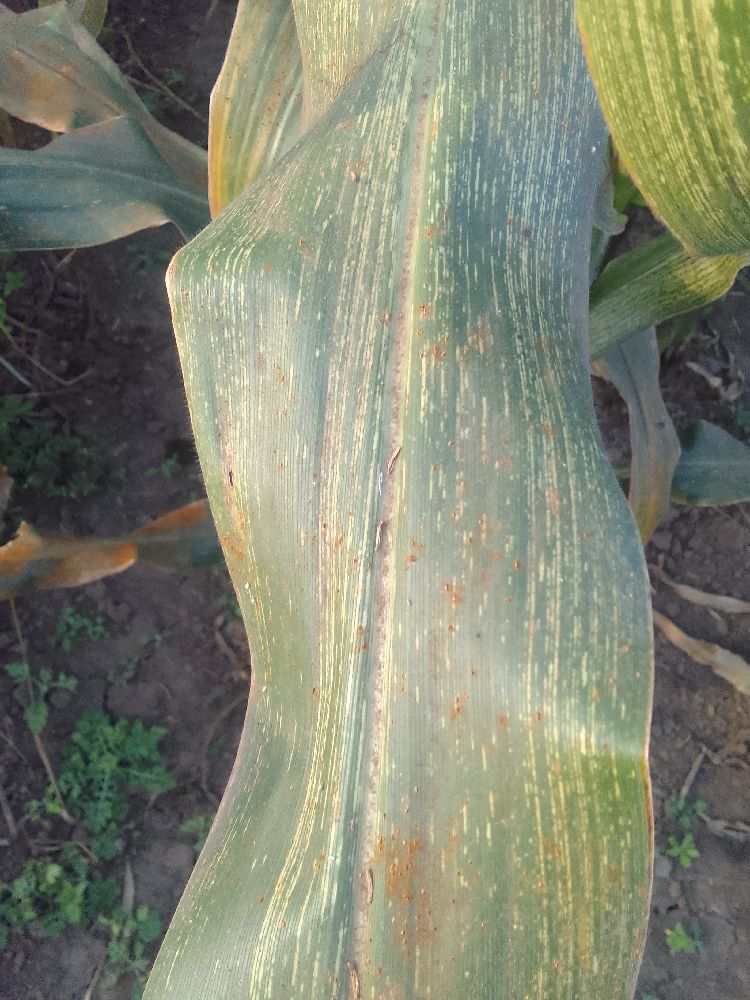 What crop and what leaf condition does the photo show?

maize, maize streak virus
